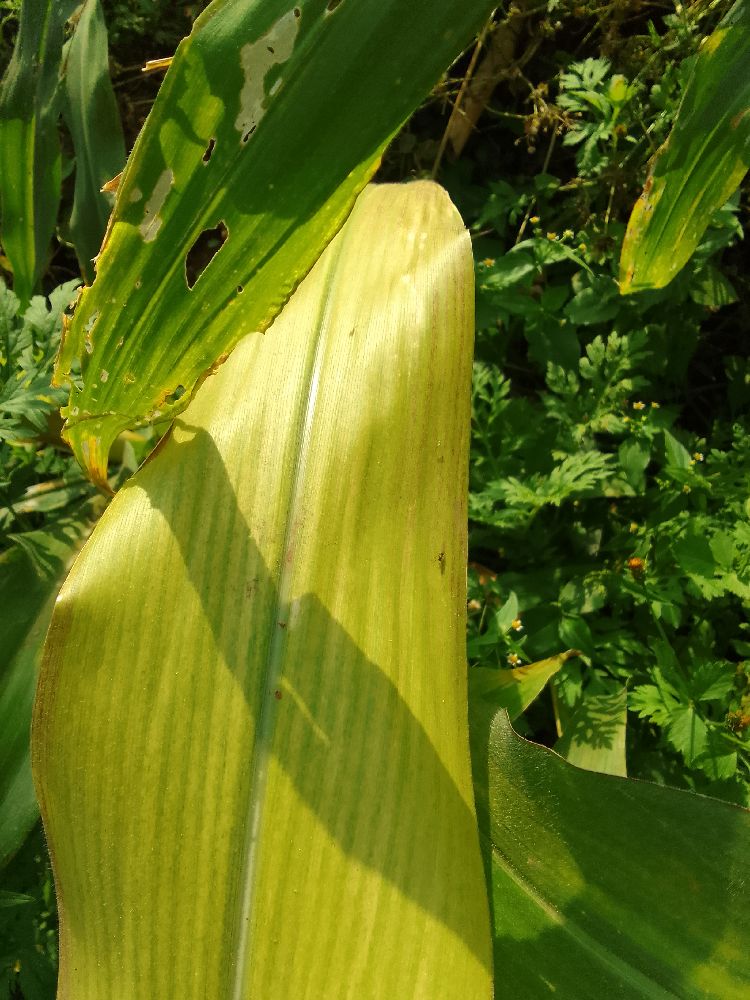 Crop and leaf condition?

maize, maize lethal necrosis
